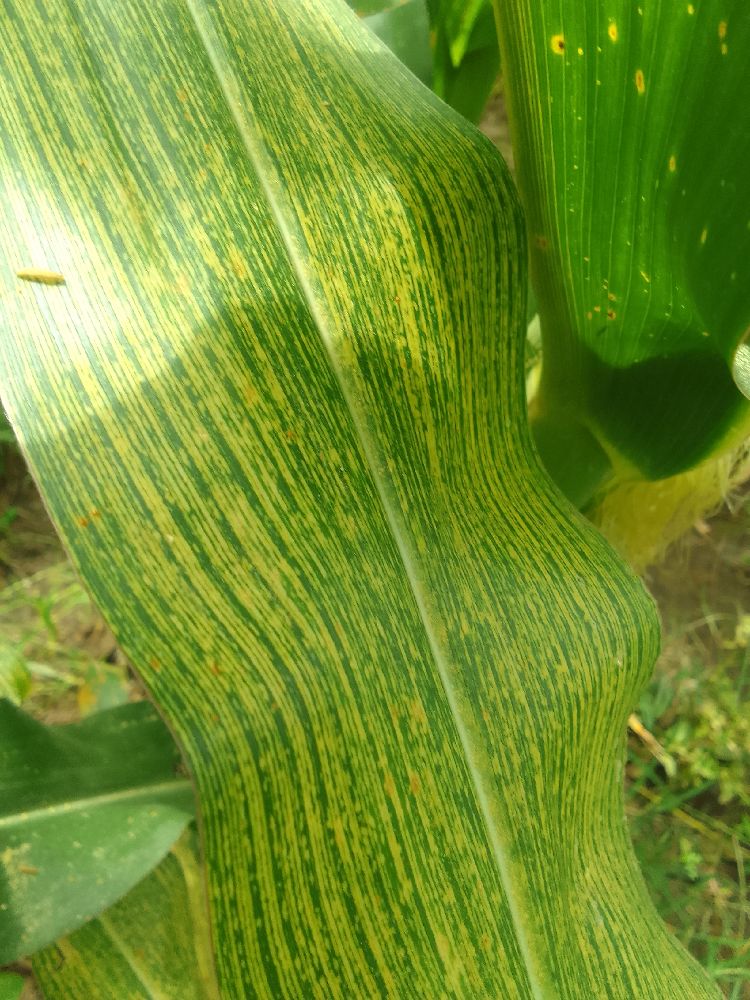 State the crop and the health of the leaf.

maize, maize streak virus
